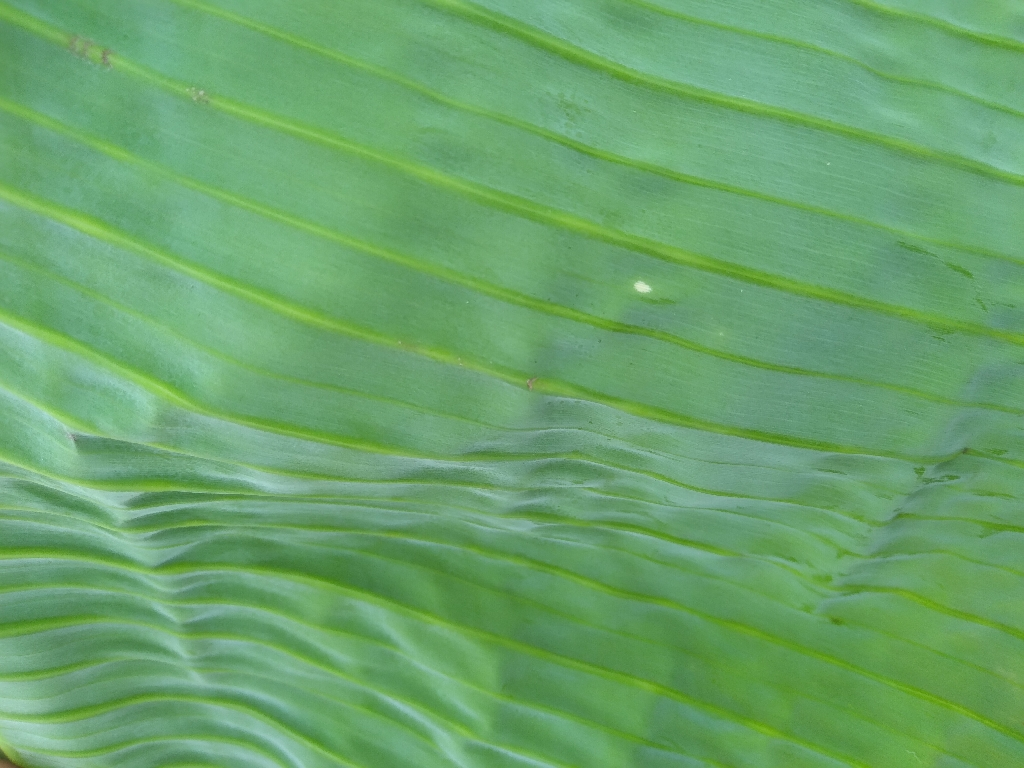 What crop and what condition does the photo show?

banana, healthy
